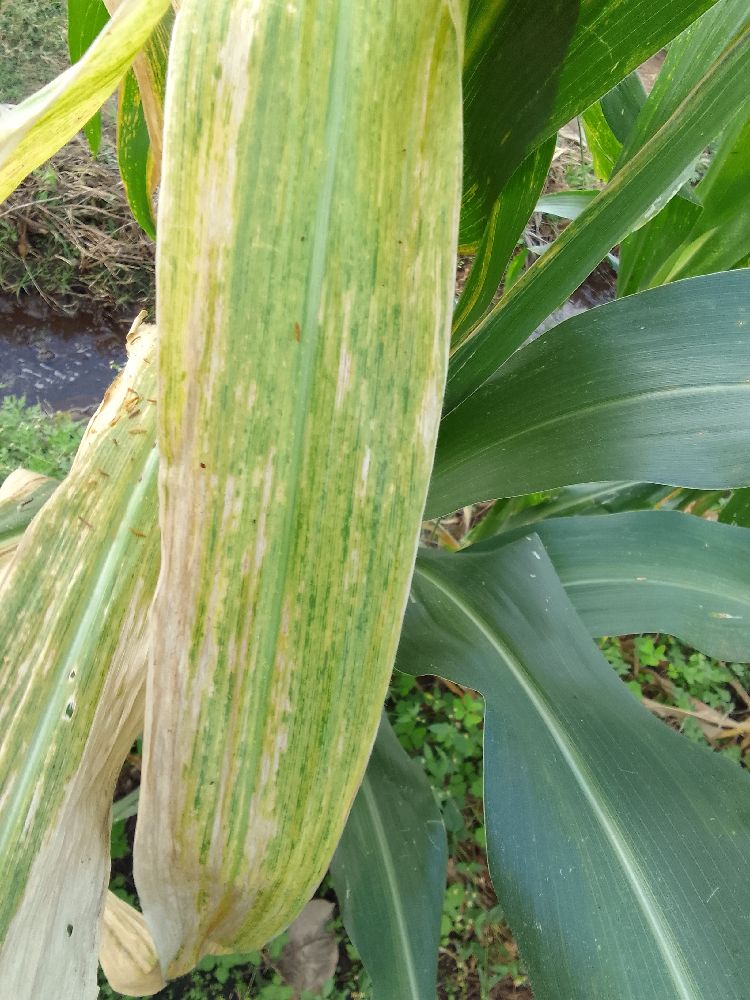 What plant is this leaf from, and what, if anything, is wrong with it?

maize, maize lethal necrosis
